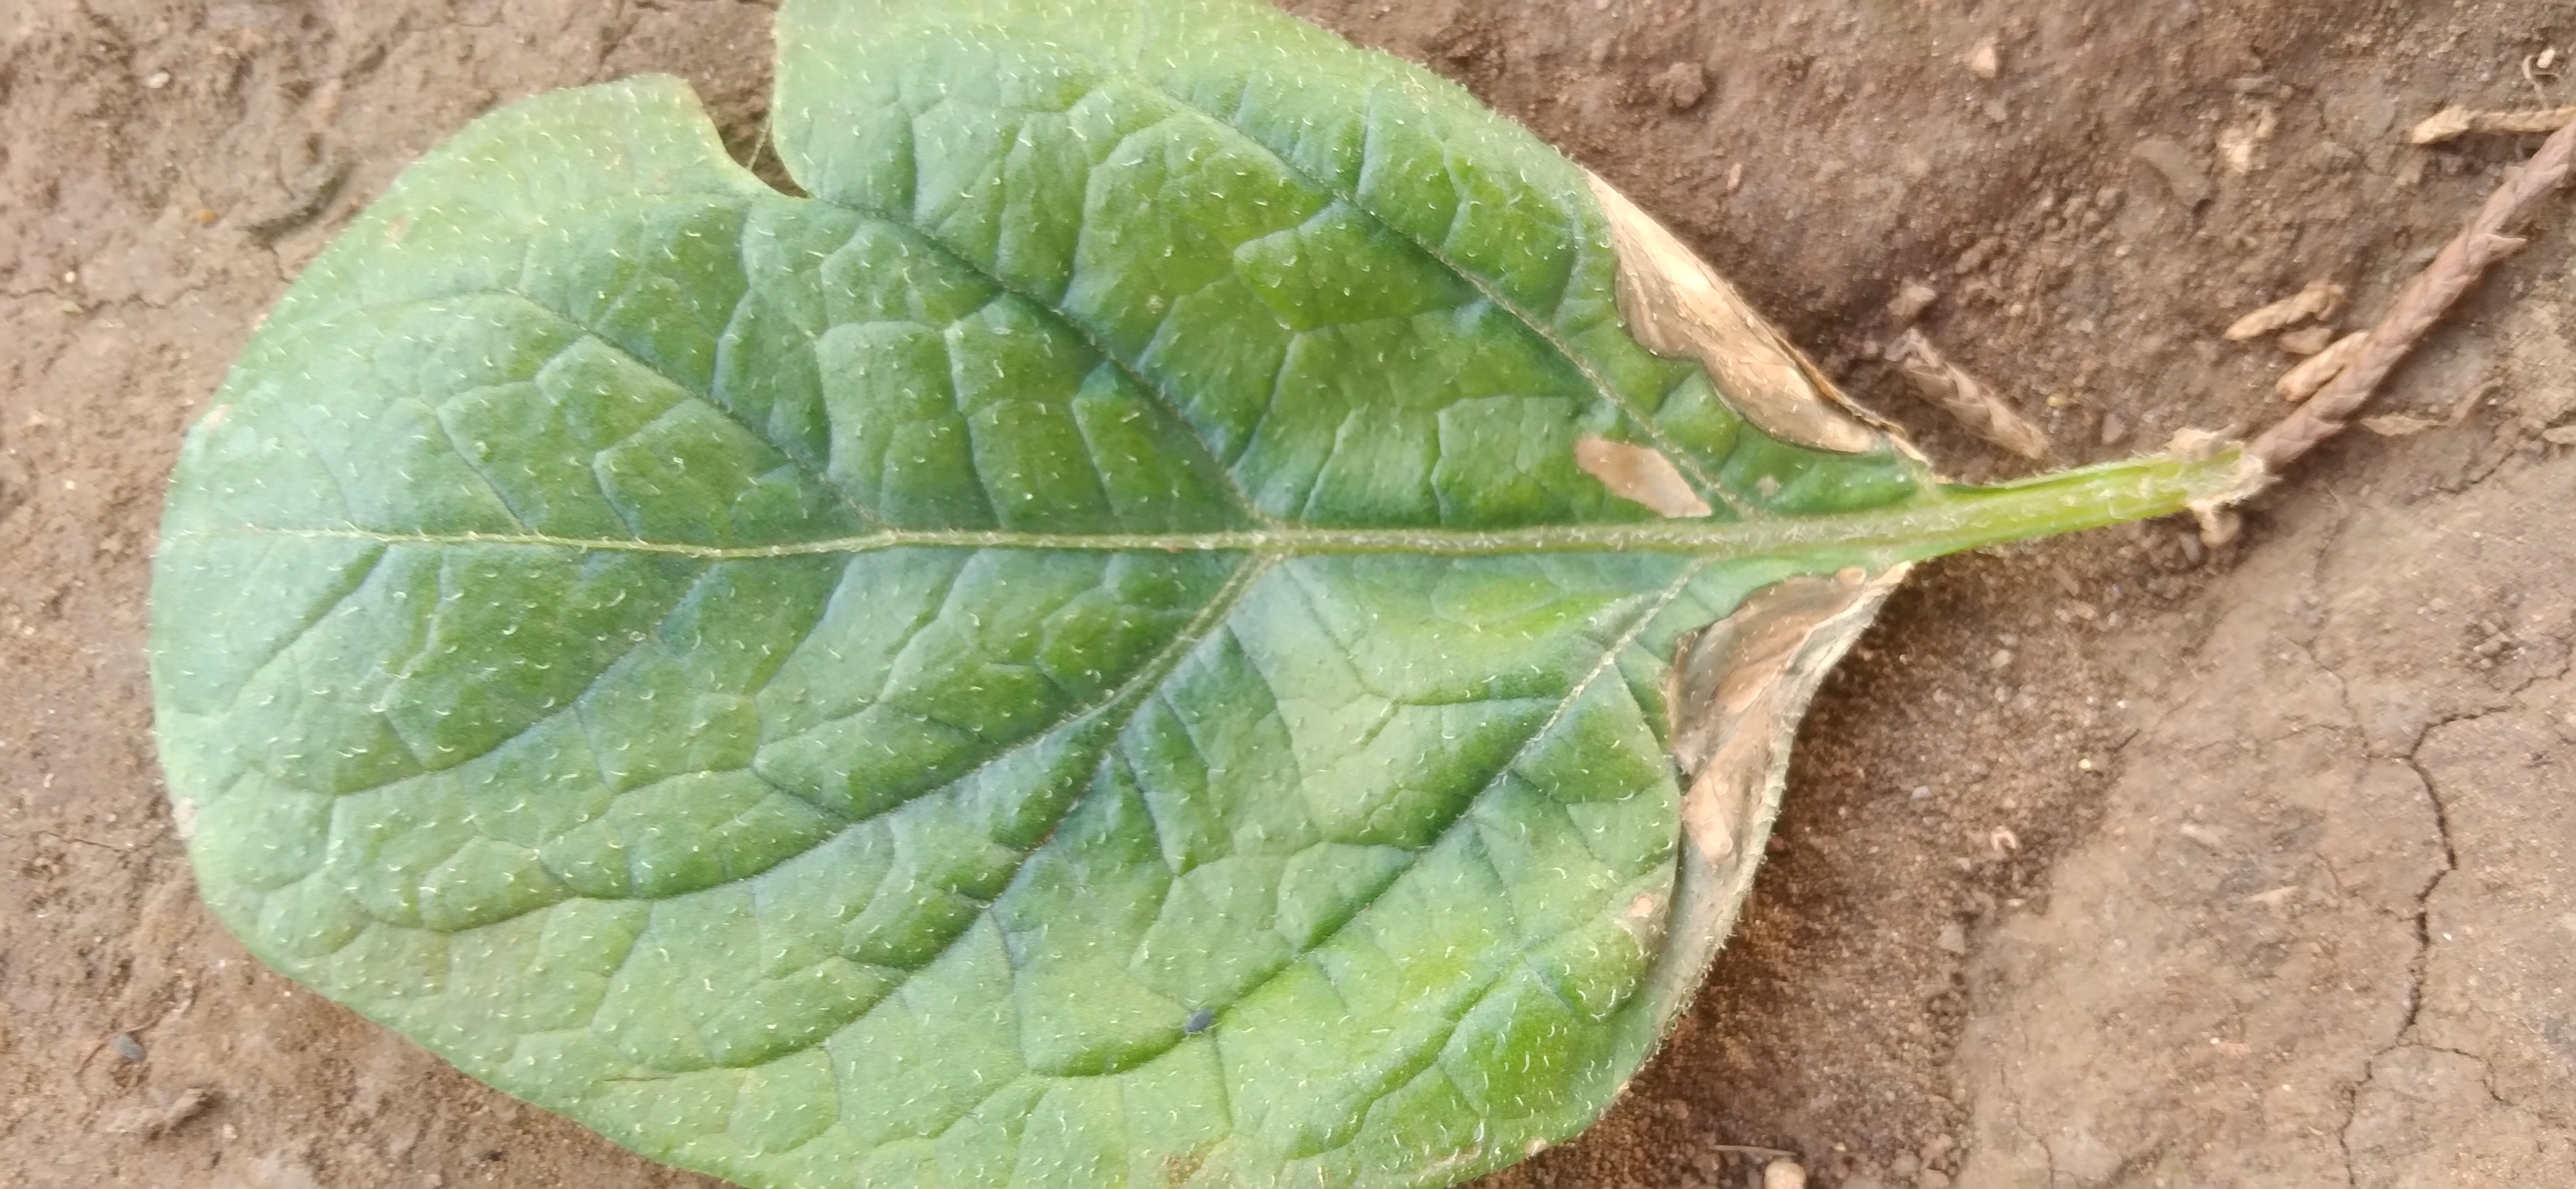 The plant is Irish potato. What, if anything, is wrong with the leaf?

early blight
